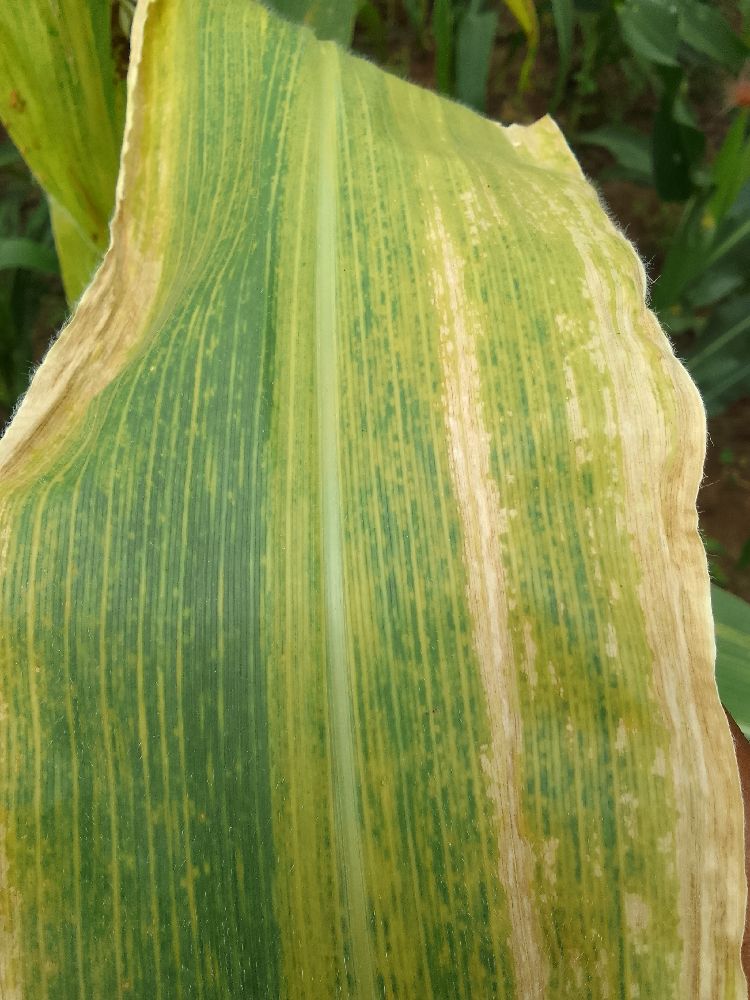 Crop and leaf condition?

maize, maize lethal necrosis
